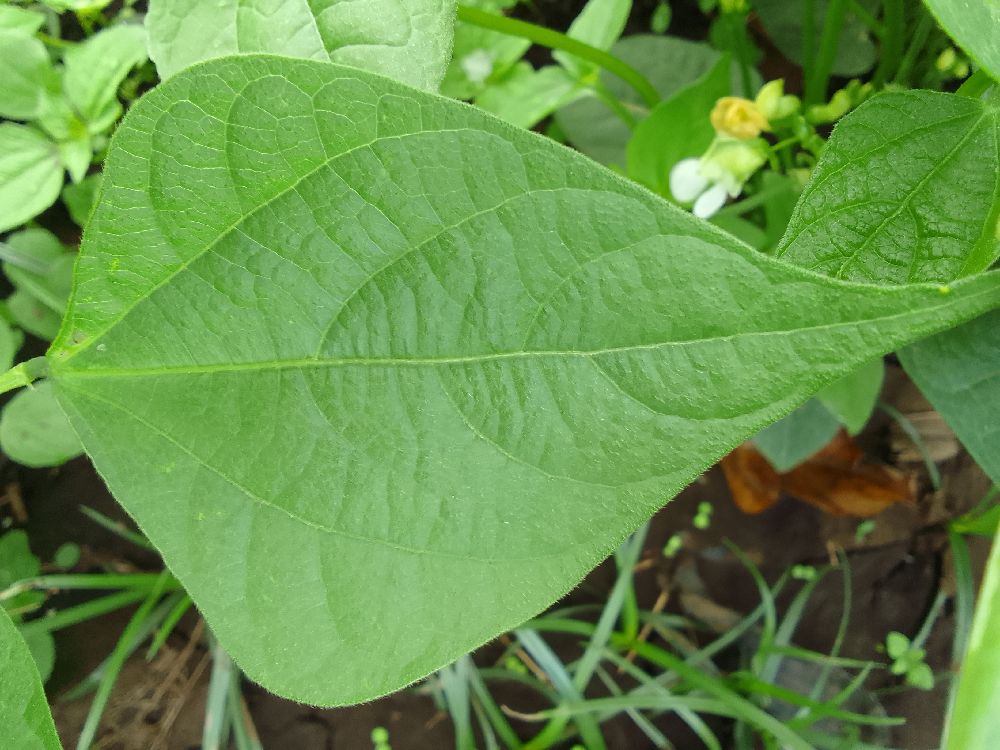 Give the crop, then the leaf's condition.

common bean, healthy
